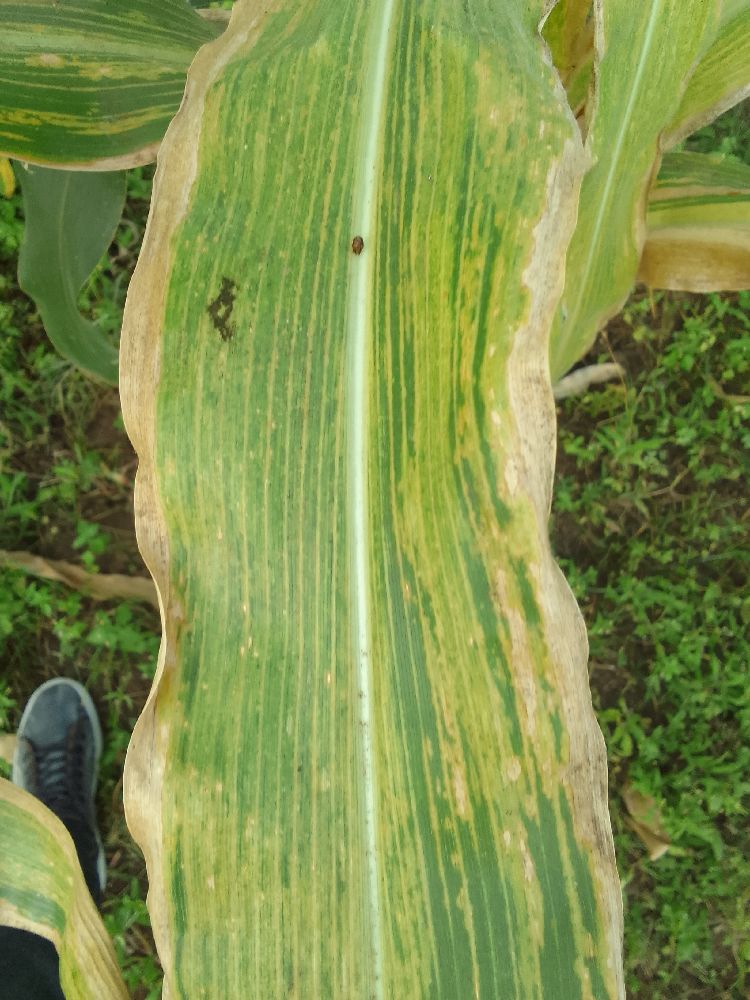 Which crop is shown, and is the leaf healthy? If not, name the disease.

maize, maize lethal necrosis
